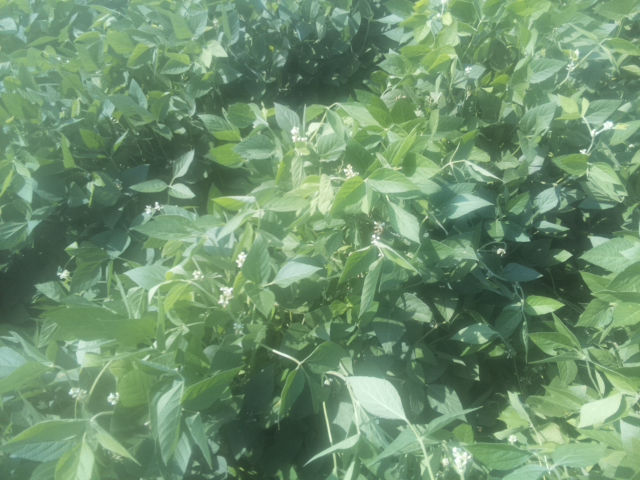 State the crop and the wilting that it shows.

soybean, leaves with no wilting
